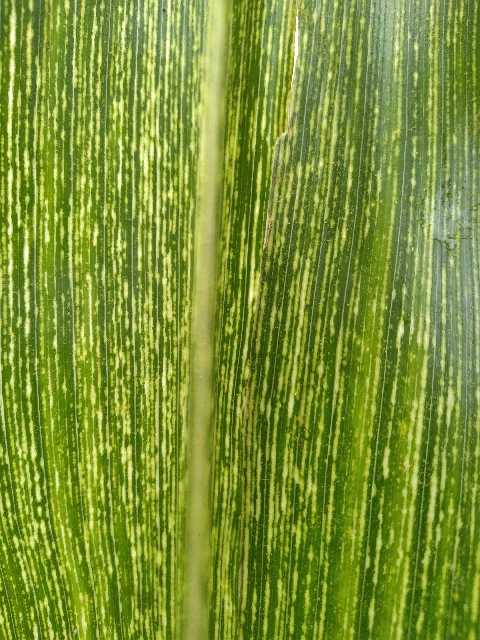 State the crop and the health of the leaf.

maize, maize streak virus
